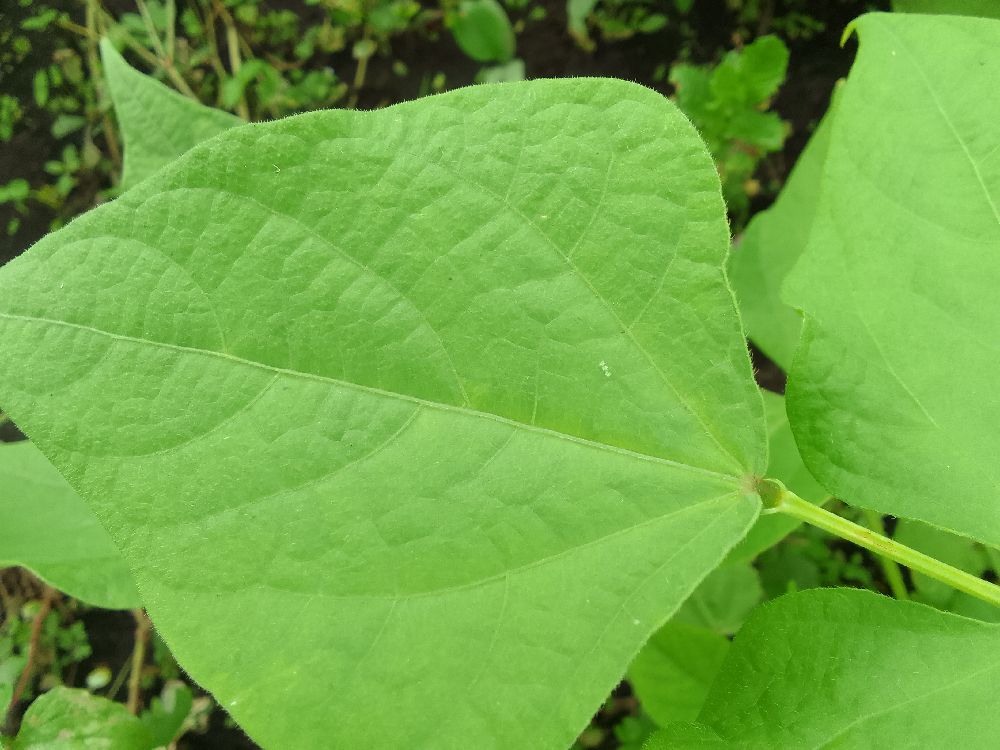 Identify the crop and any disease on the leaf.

common bean, healthy
